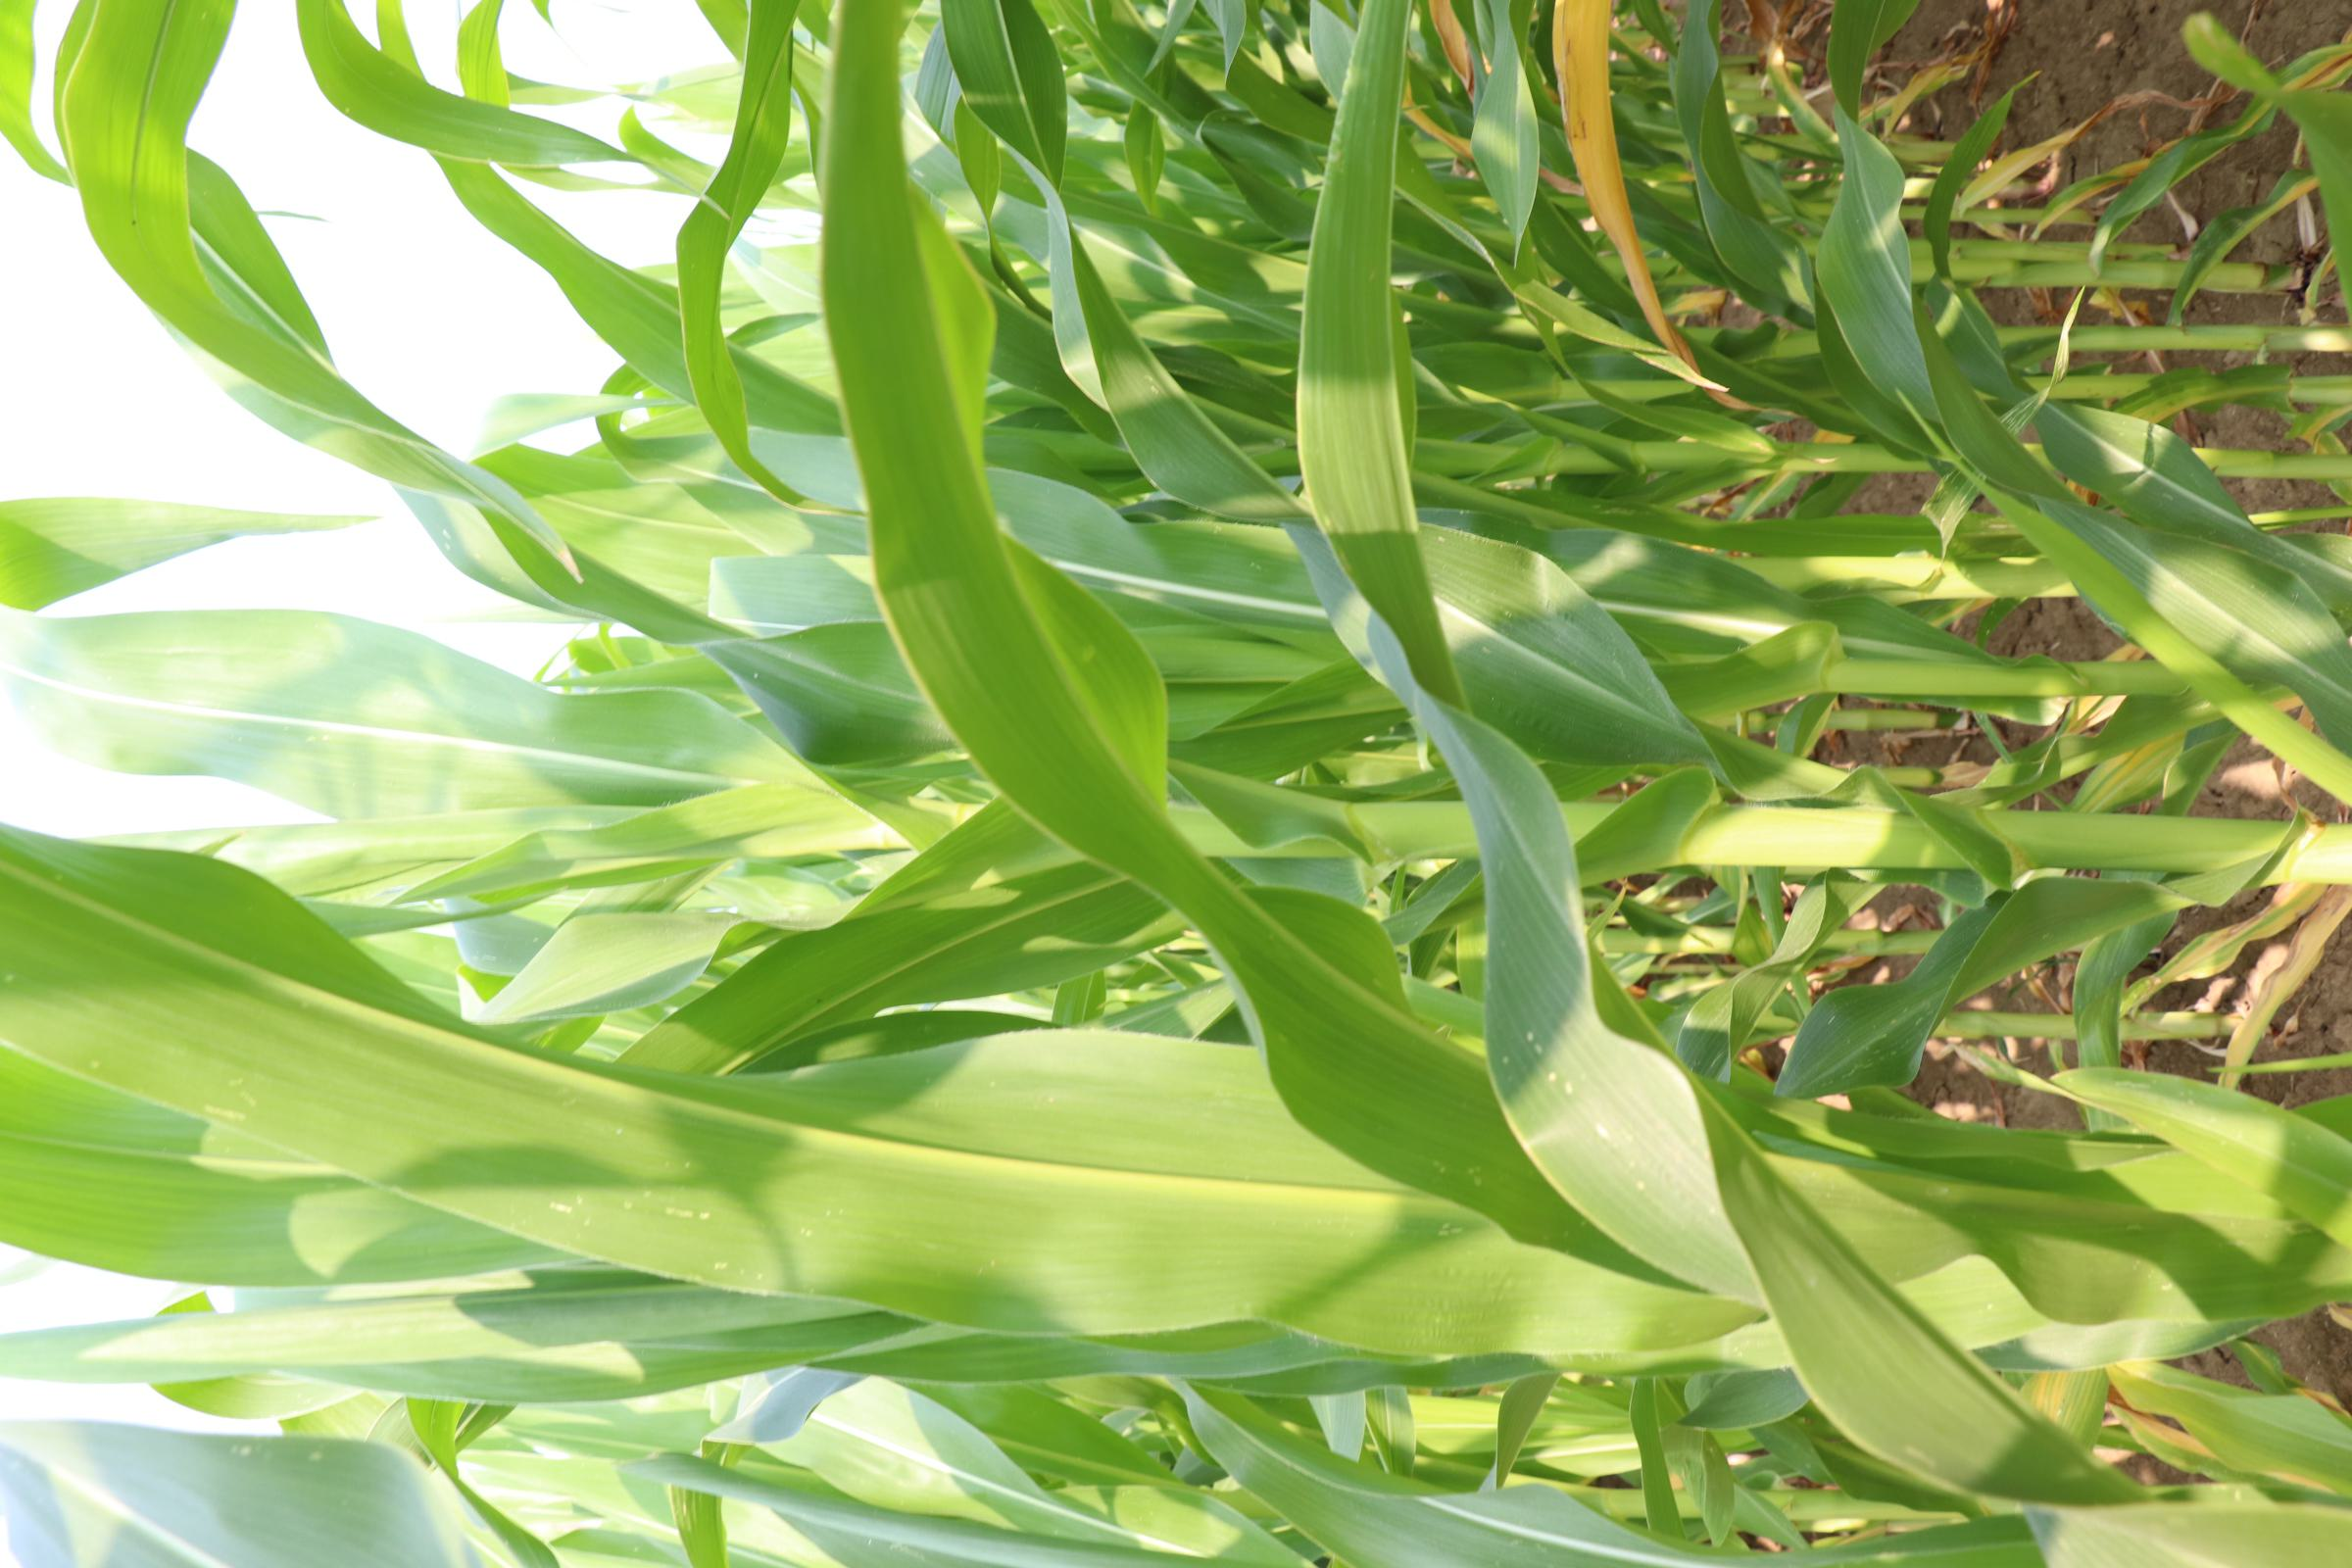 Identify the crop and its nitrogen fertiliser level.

maize, reduced nitrogen fertilisation
